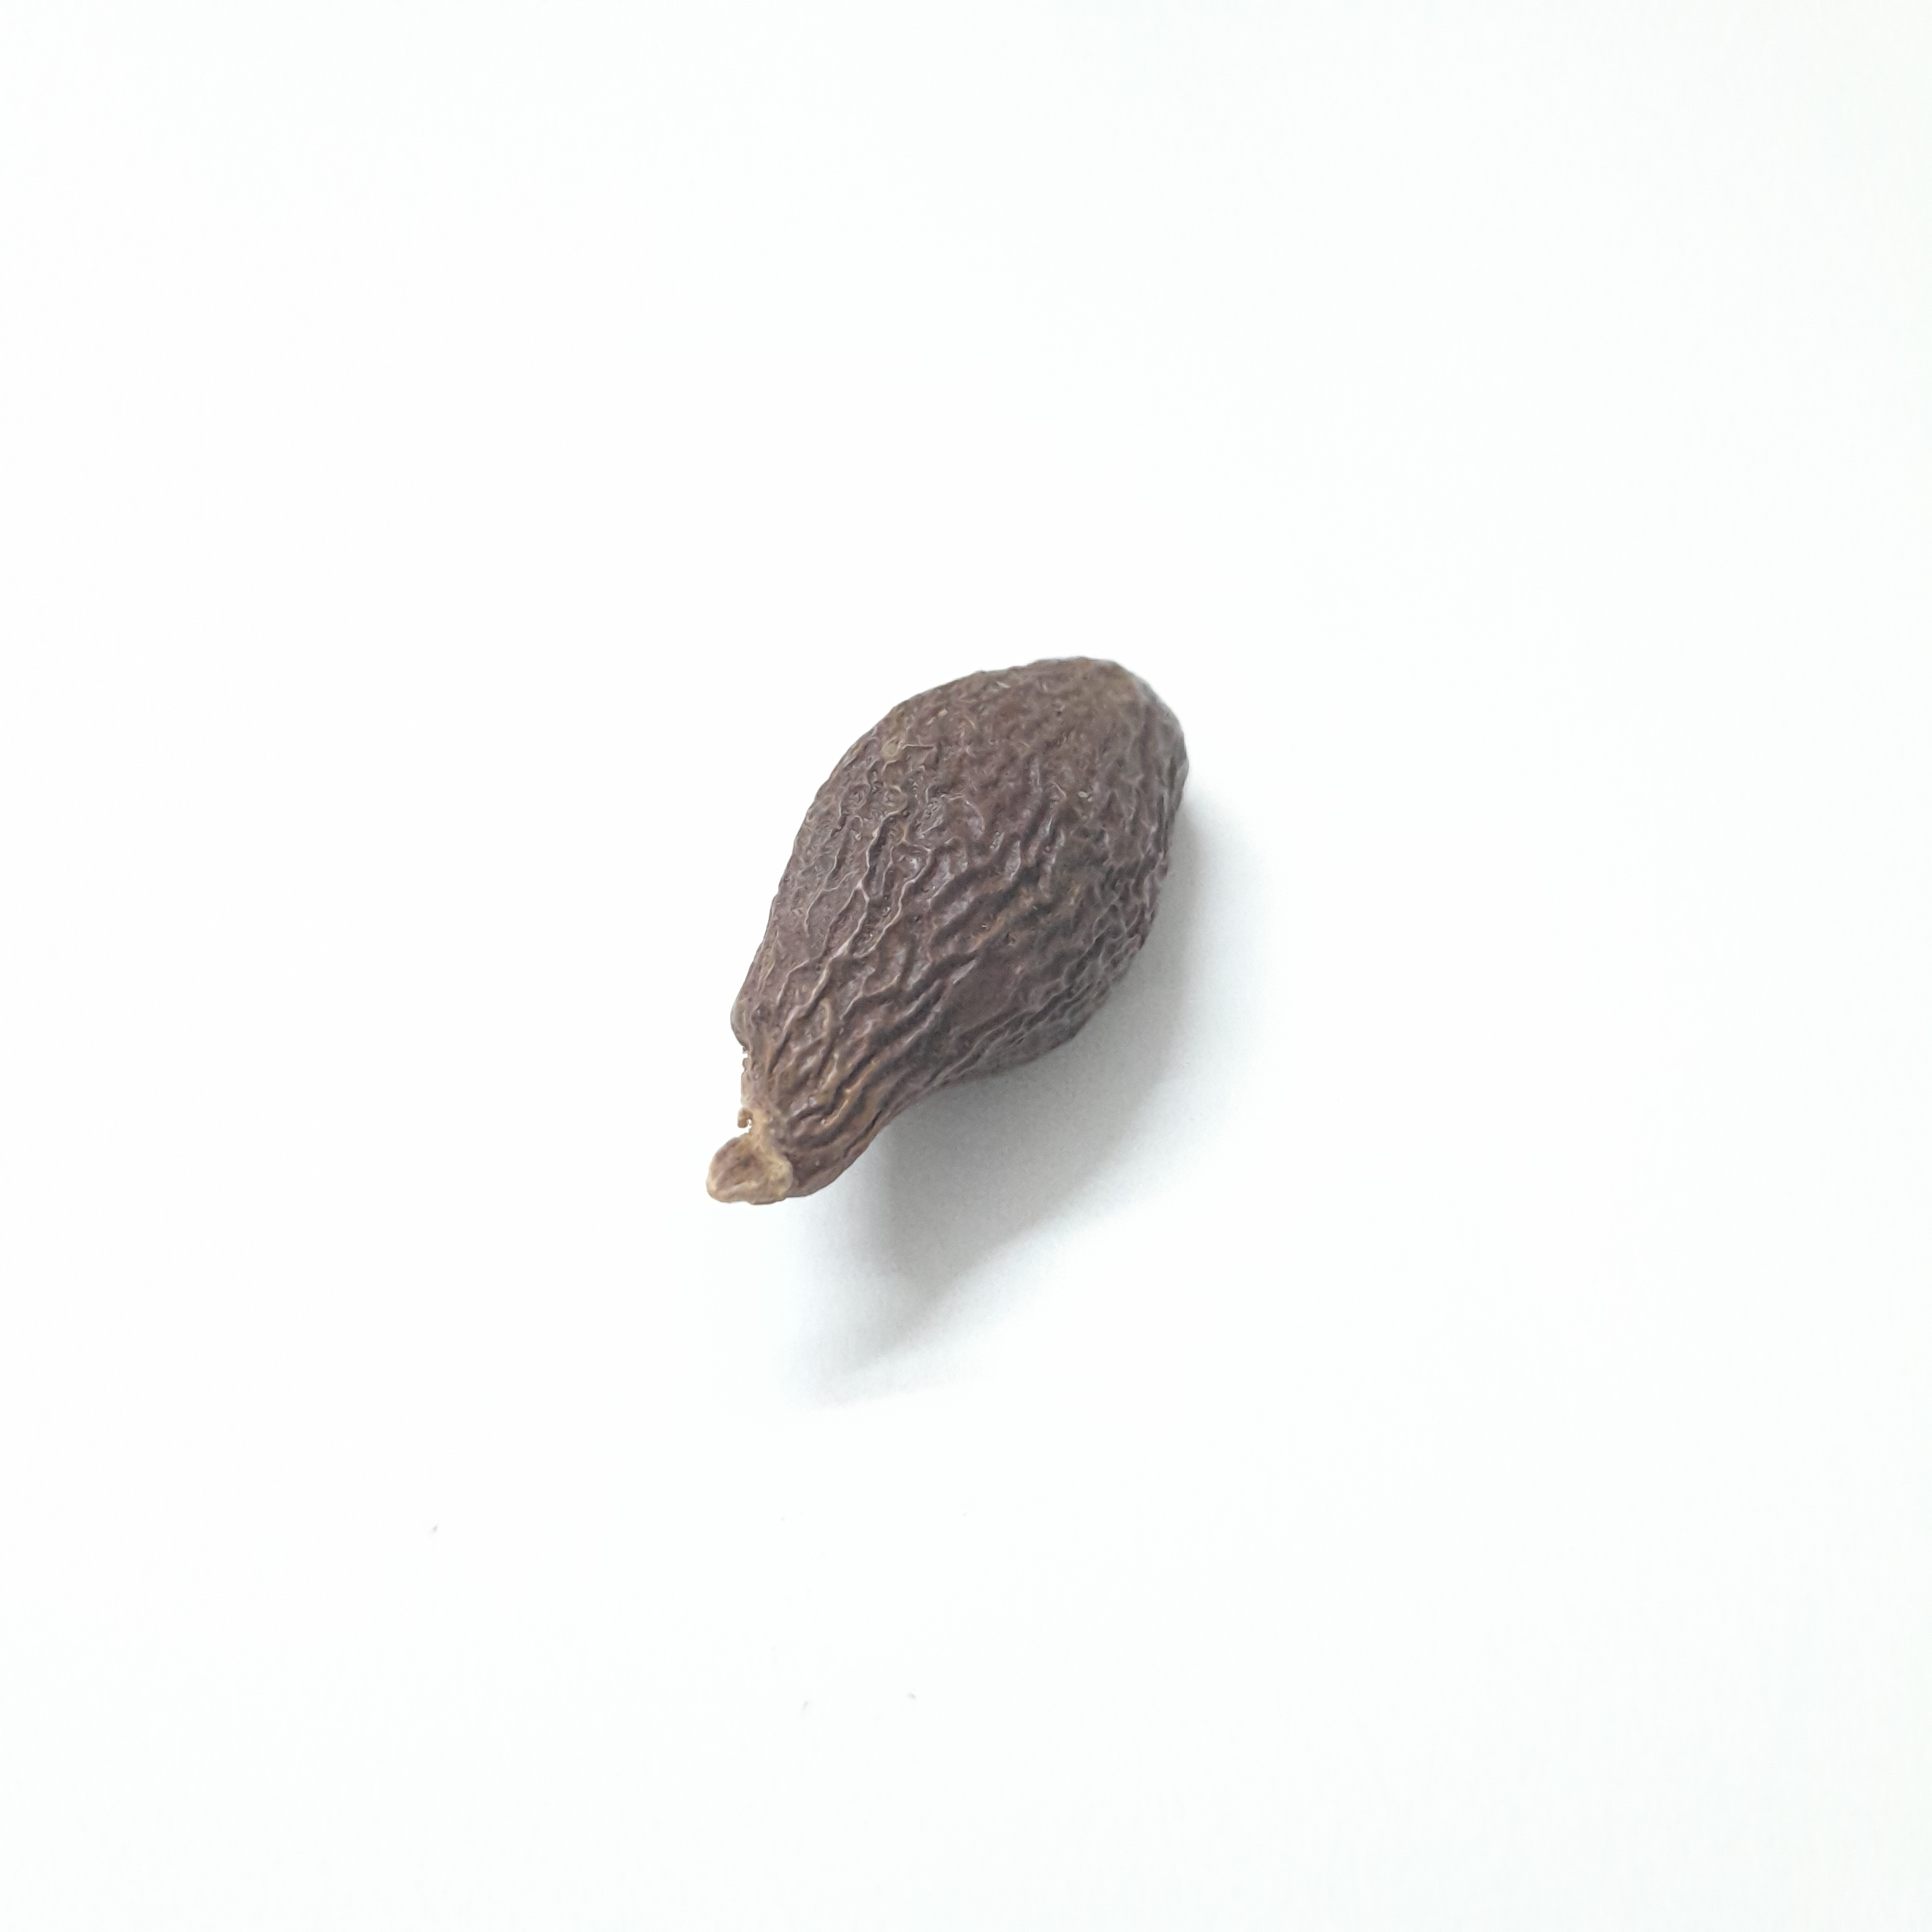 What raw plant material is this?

niranjanphal
